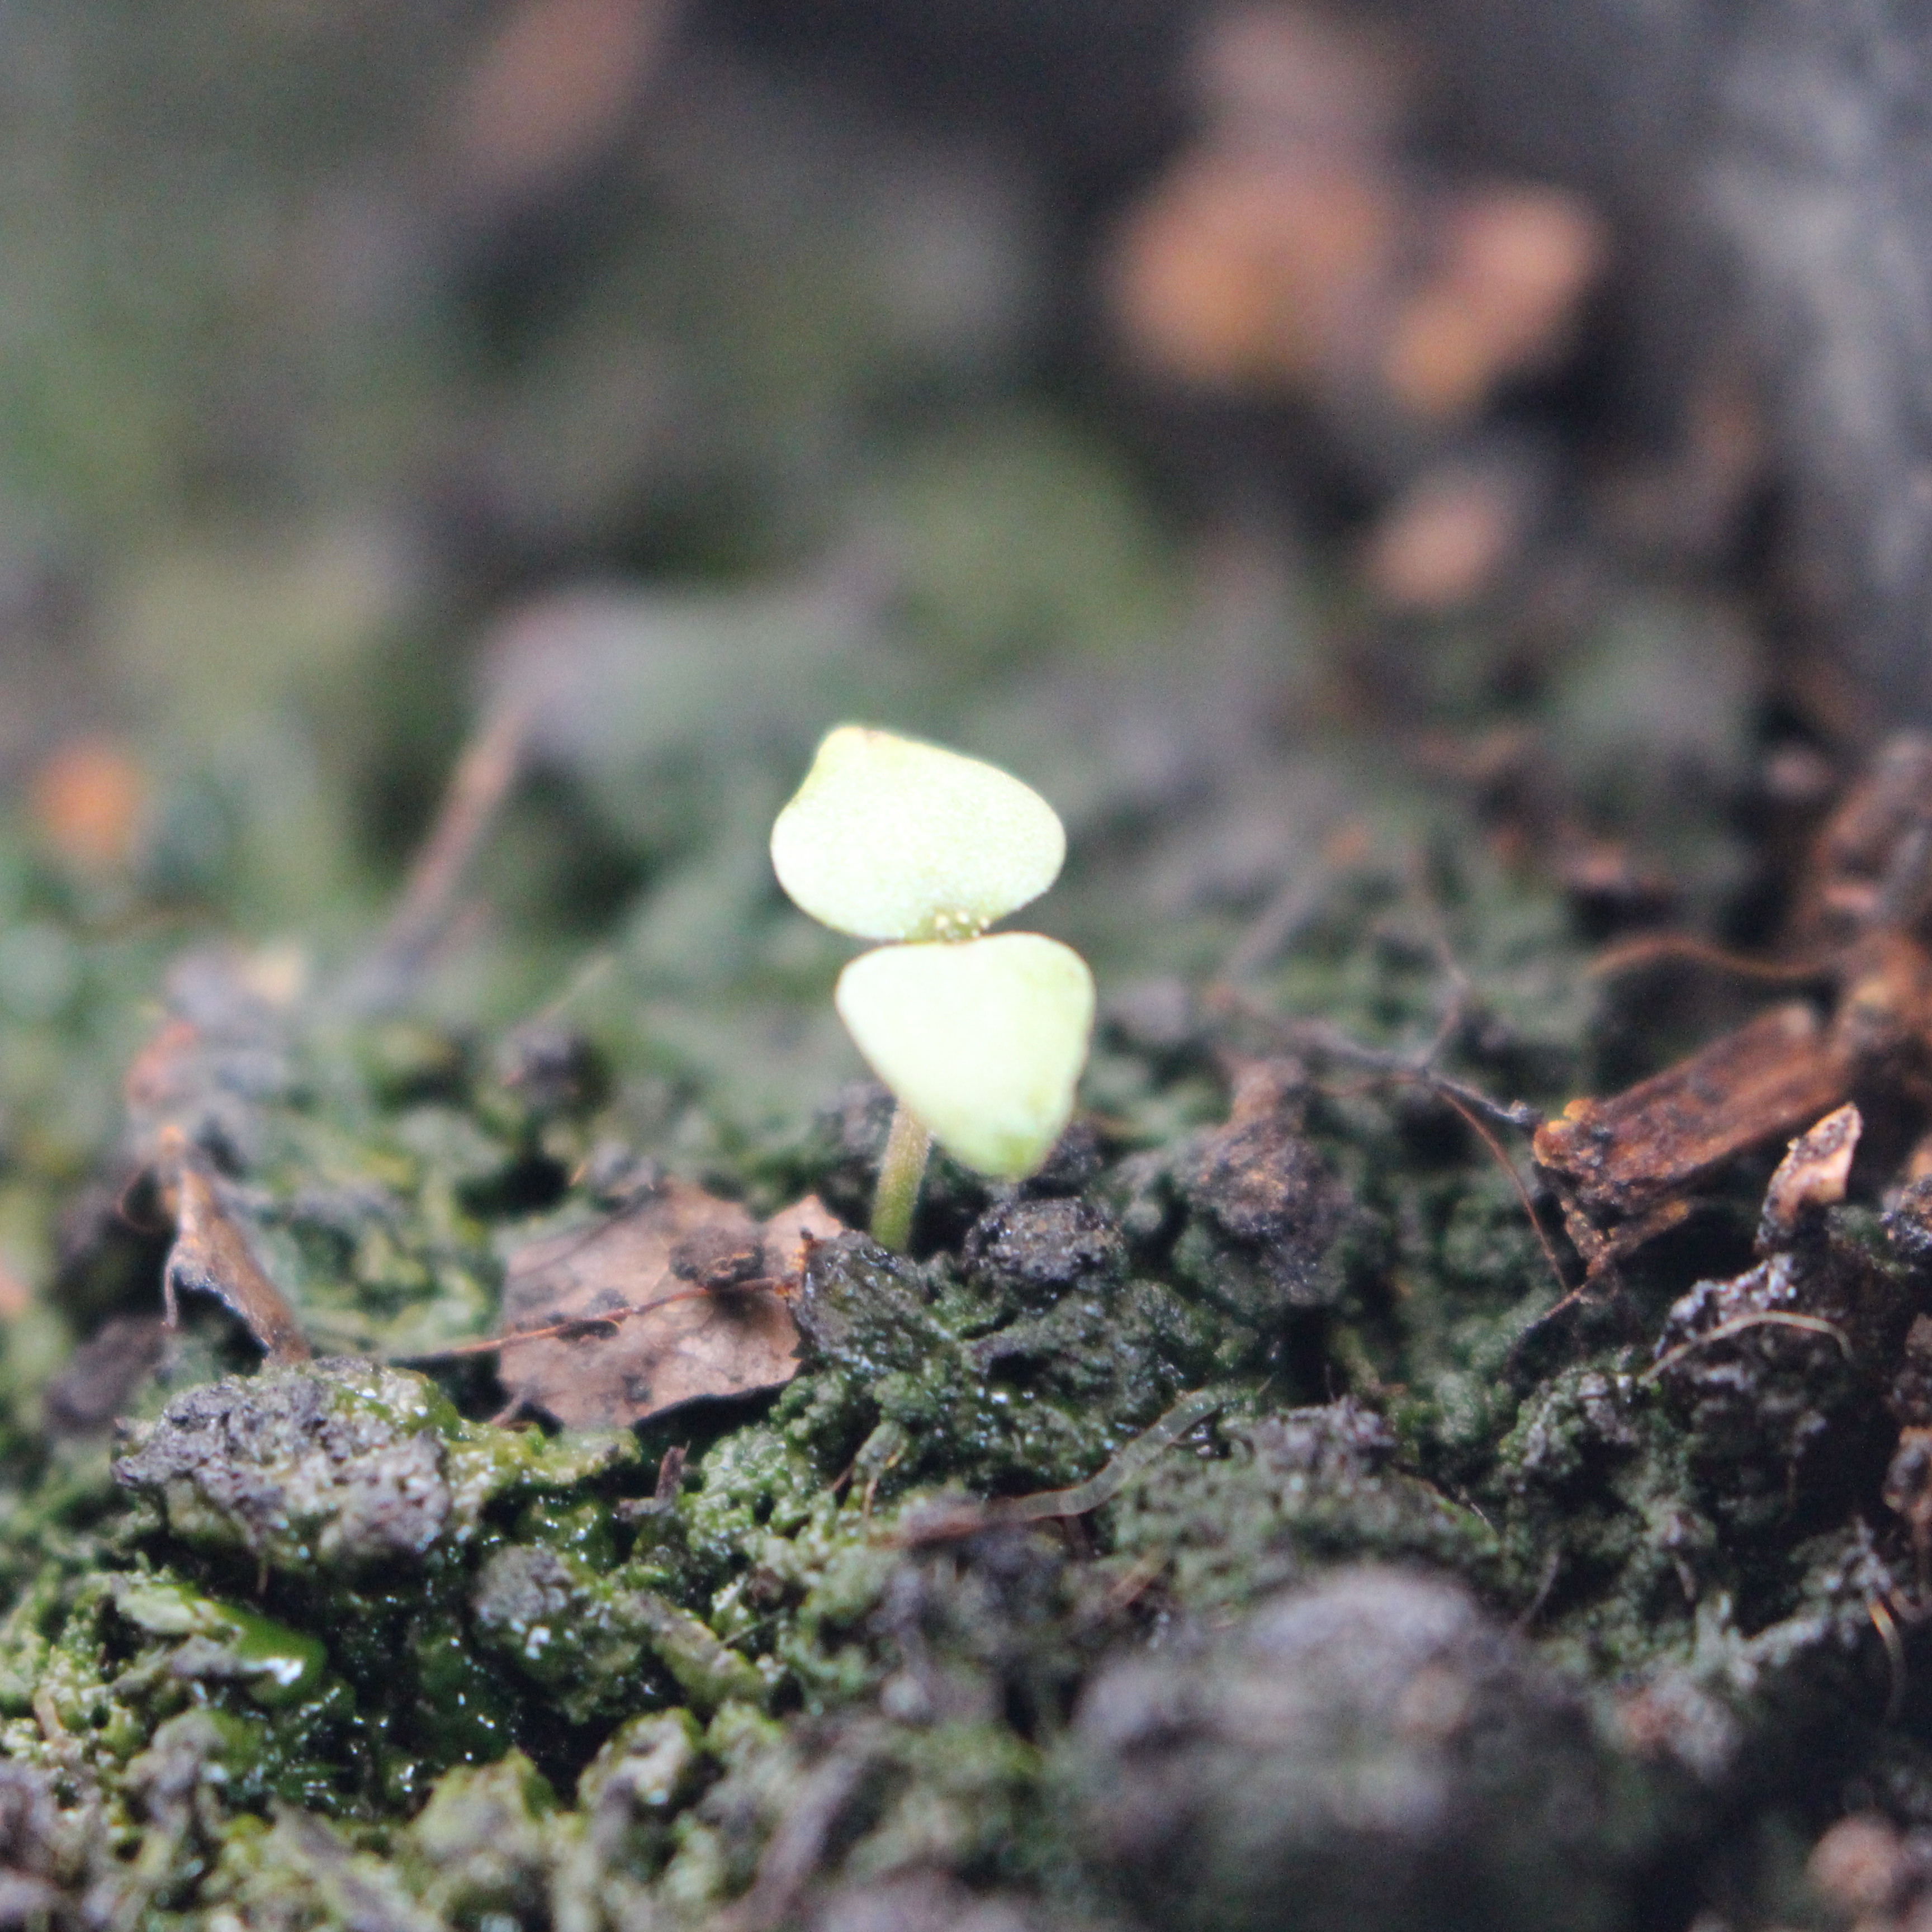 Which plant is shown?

Veronica persica
